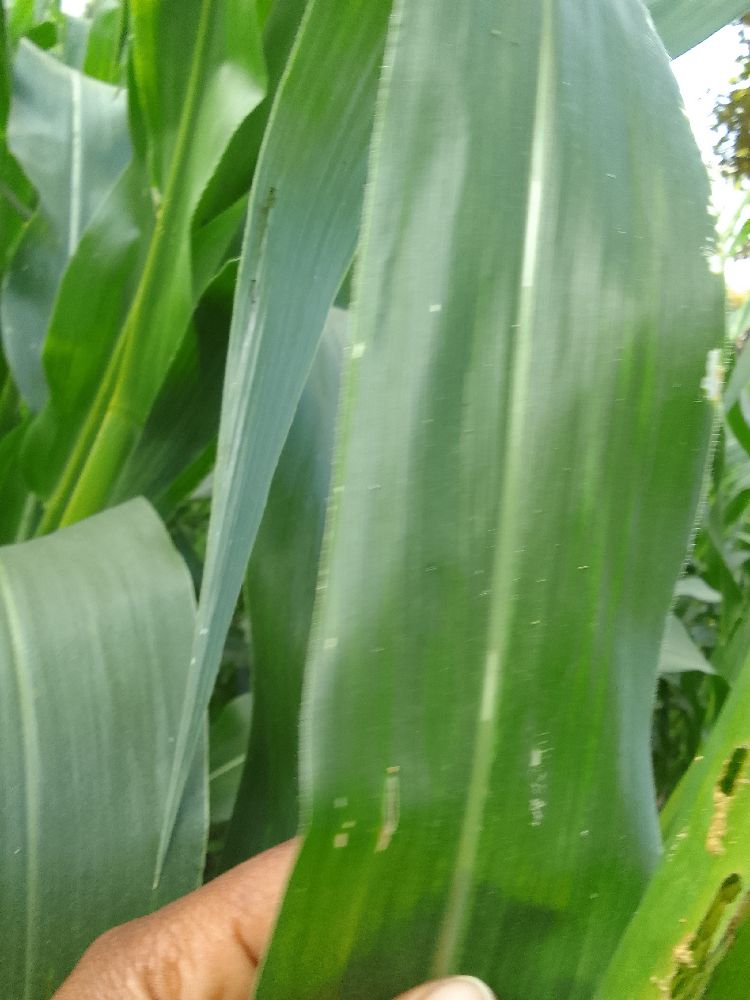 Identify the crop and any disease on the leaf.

maize, healthy
